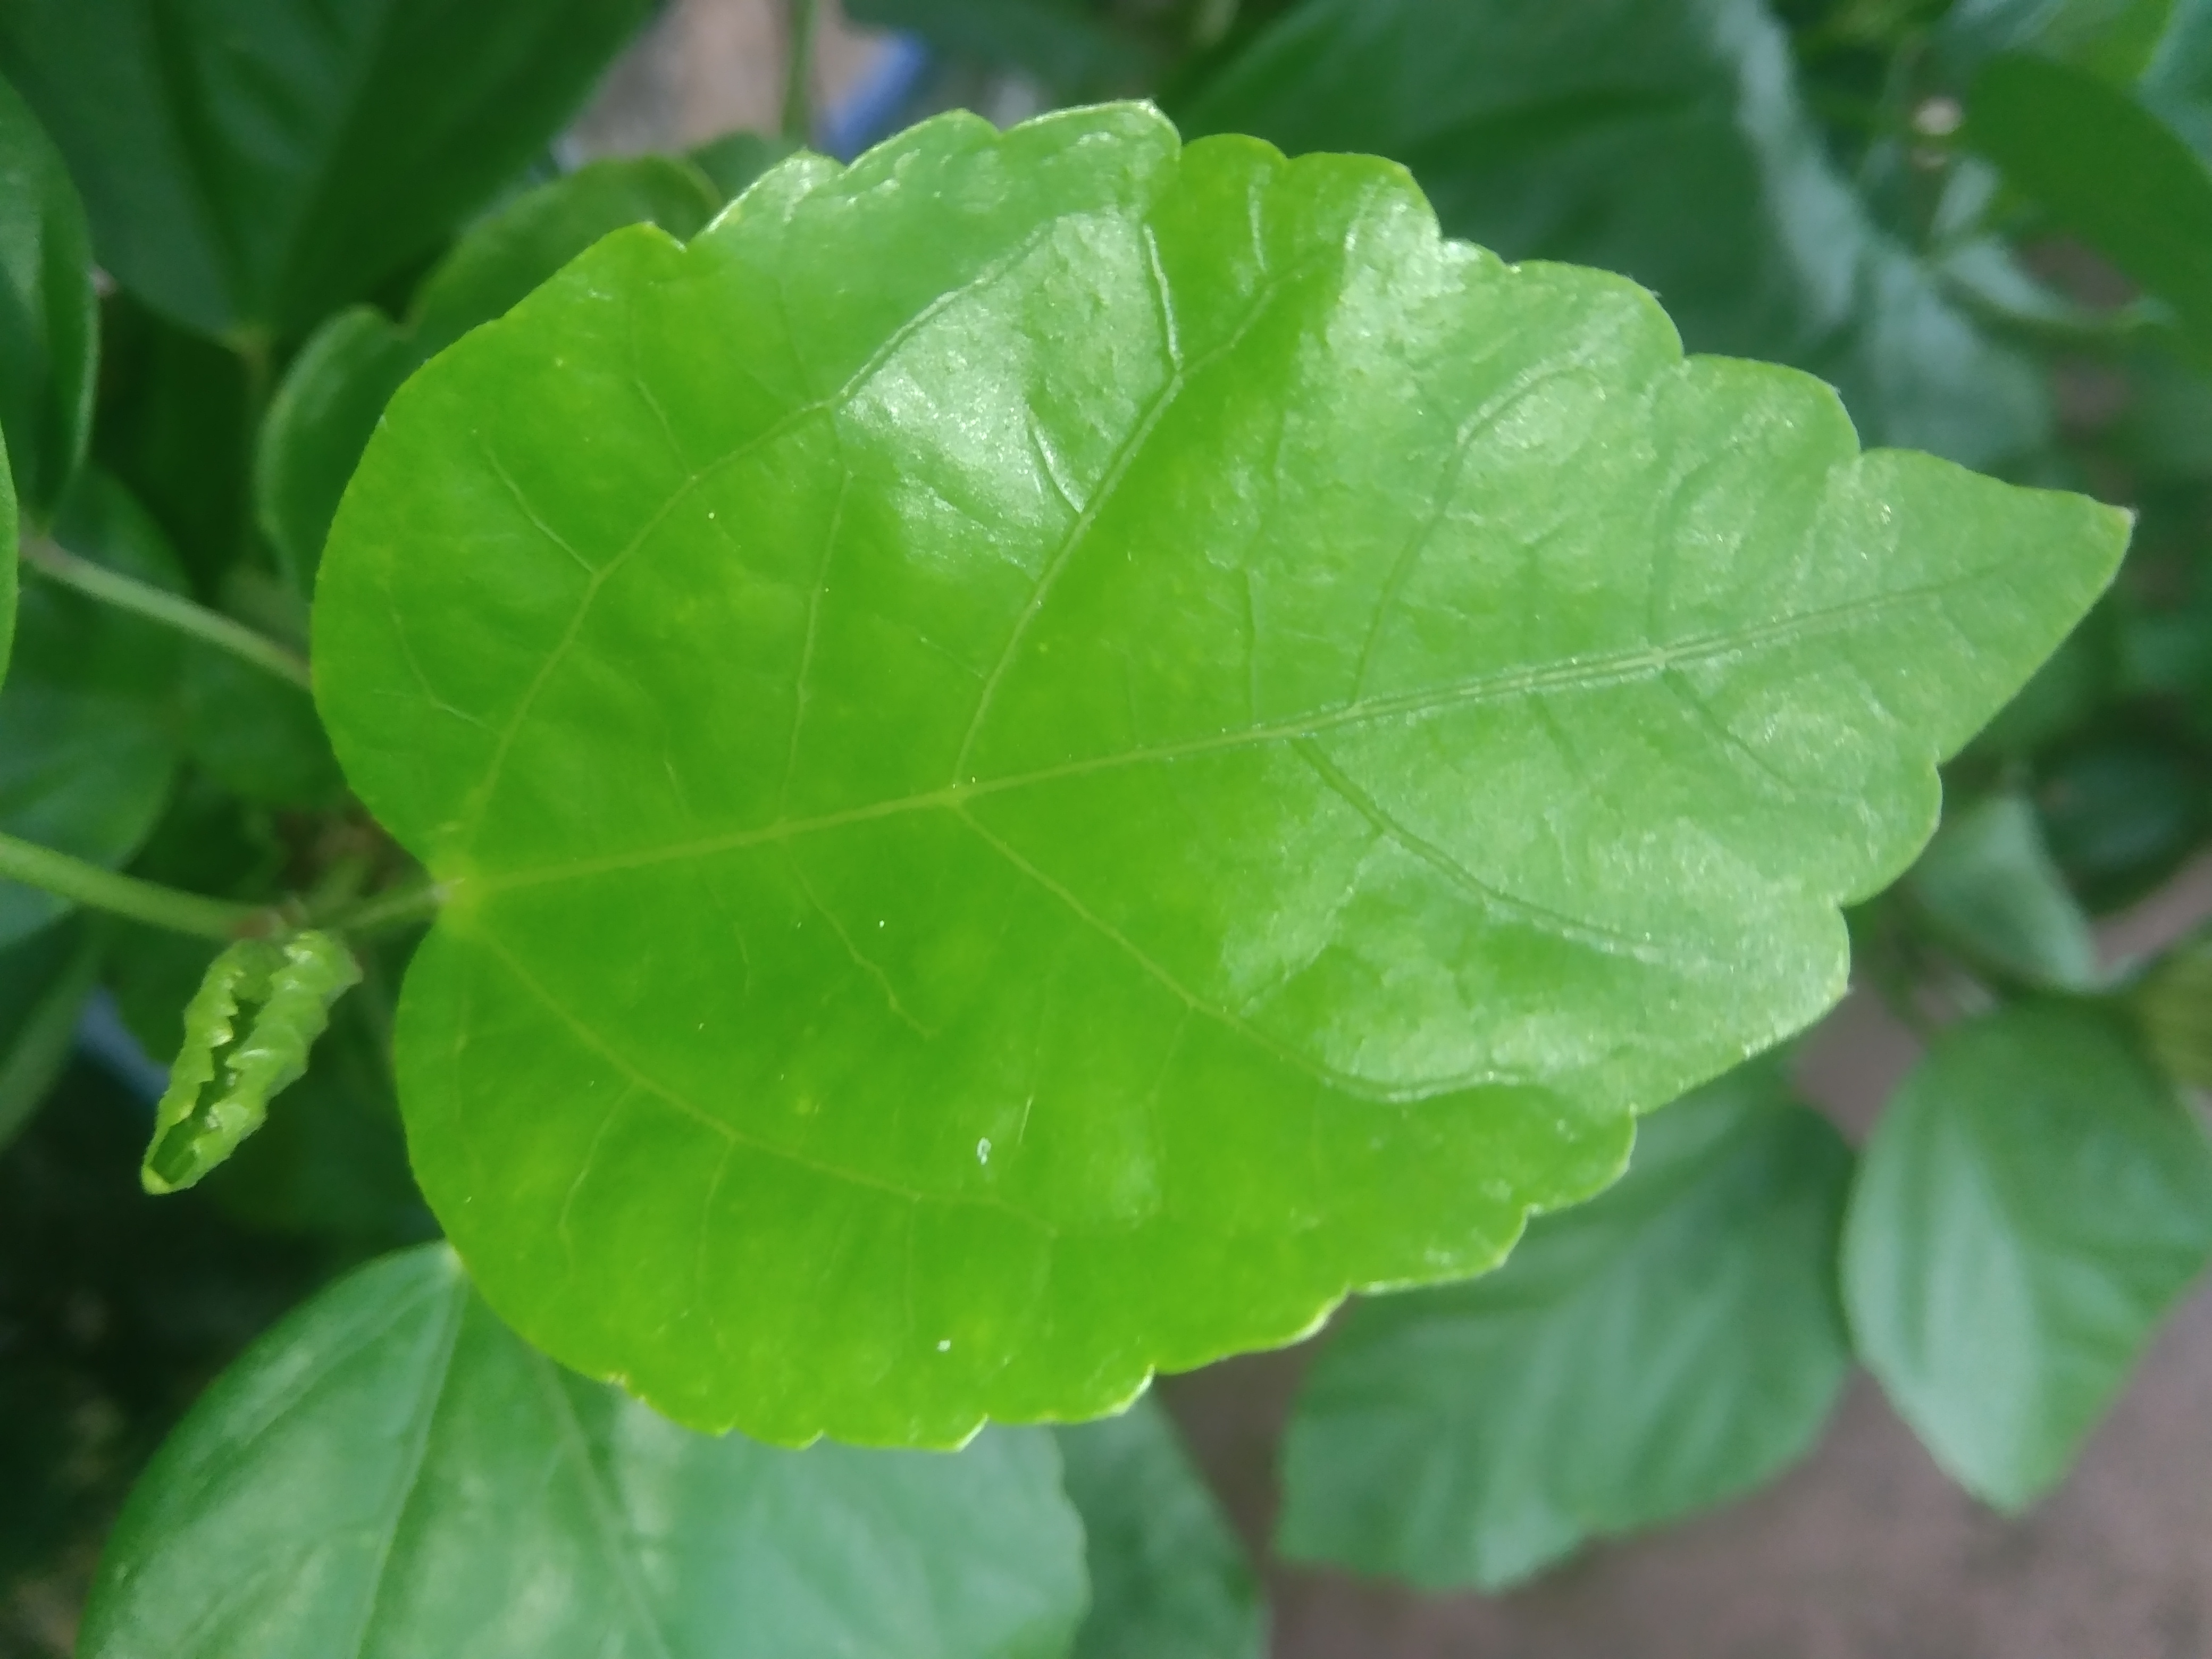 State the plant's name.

hibiscus
